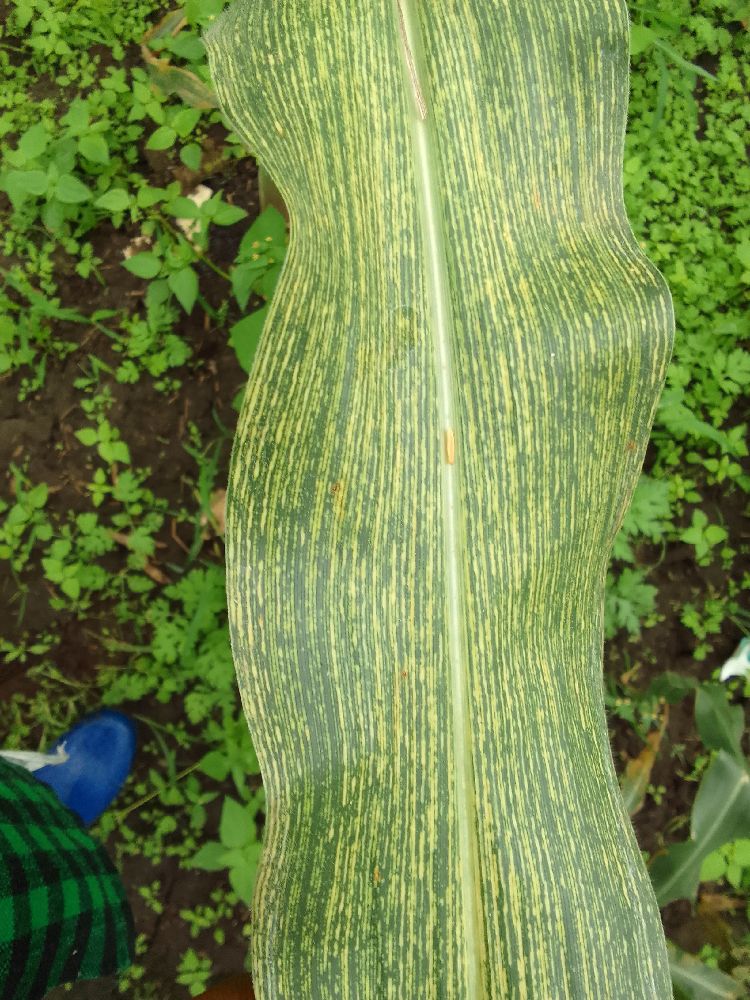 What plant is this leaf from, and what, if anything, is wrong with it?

maize, maize streak virus
